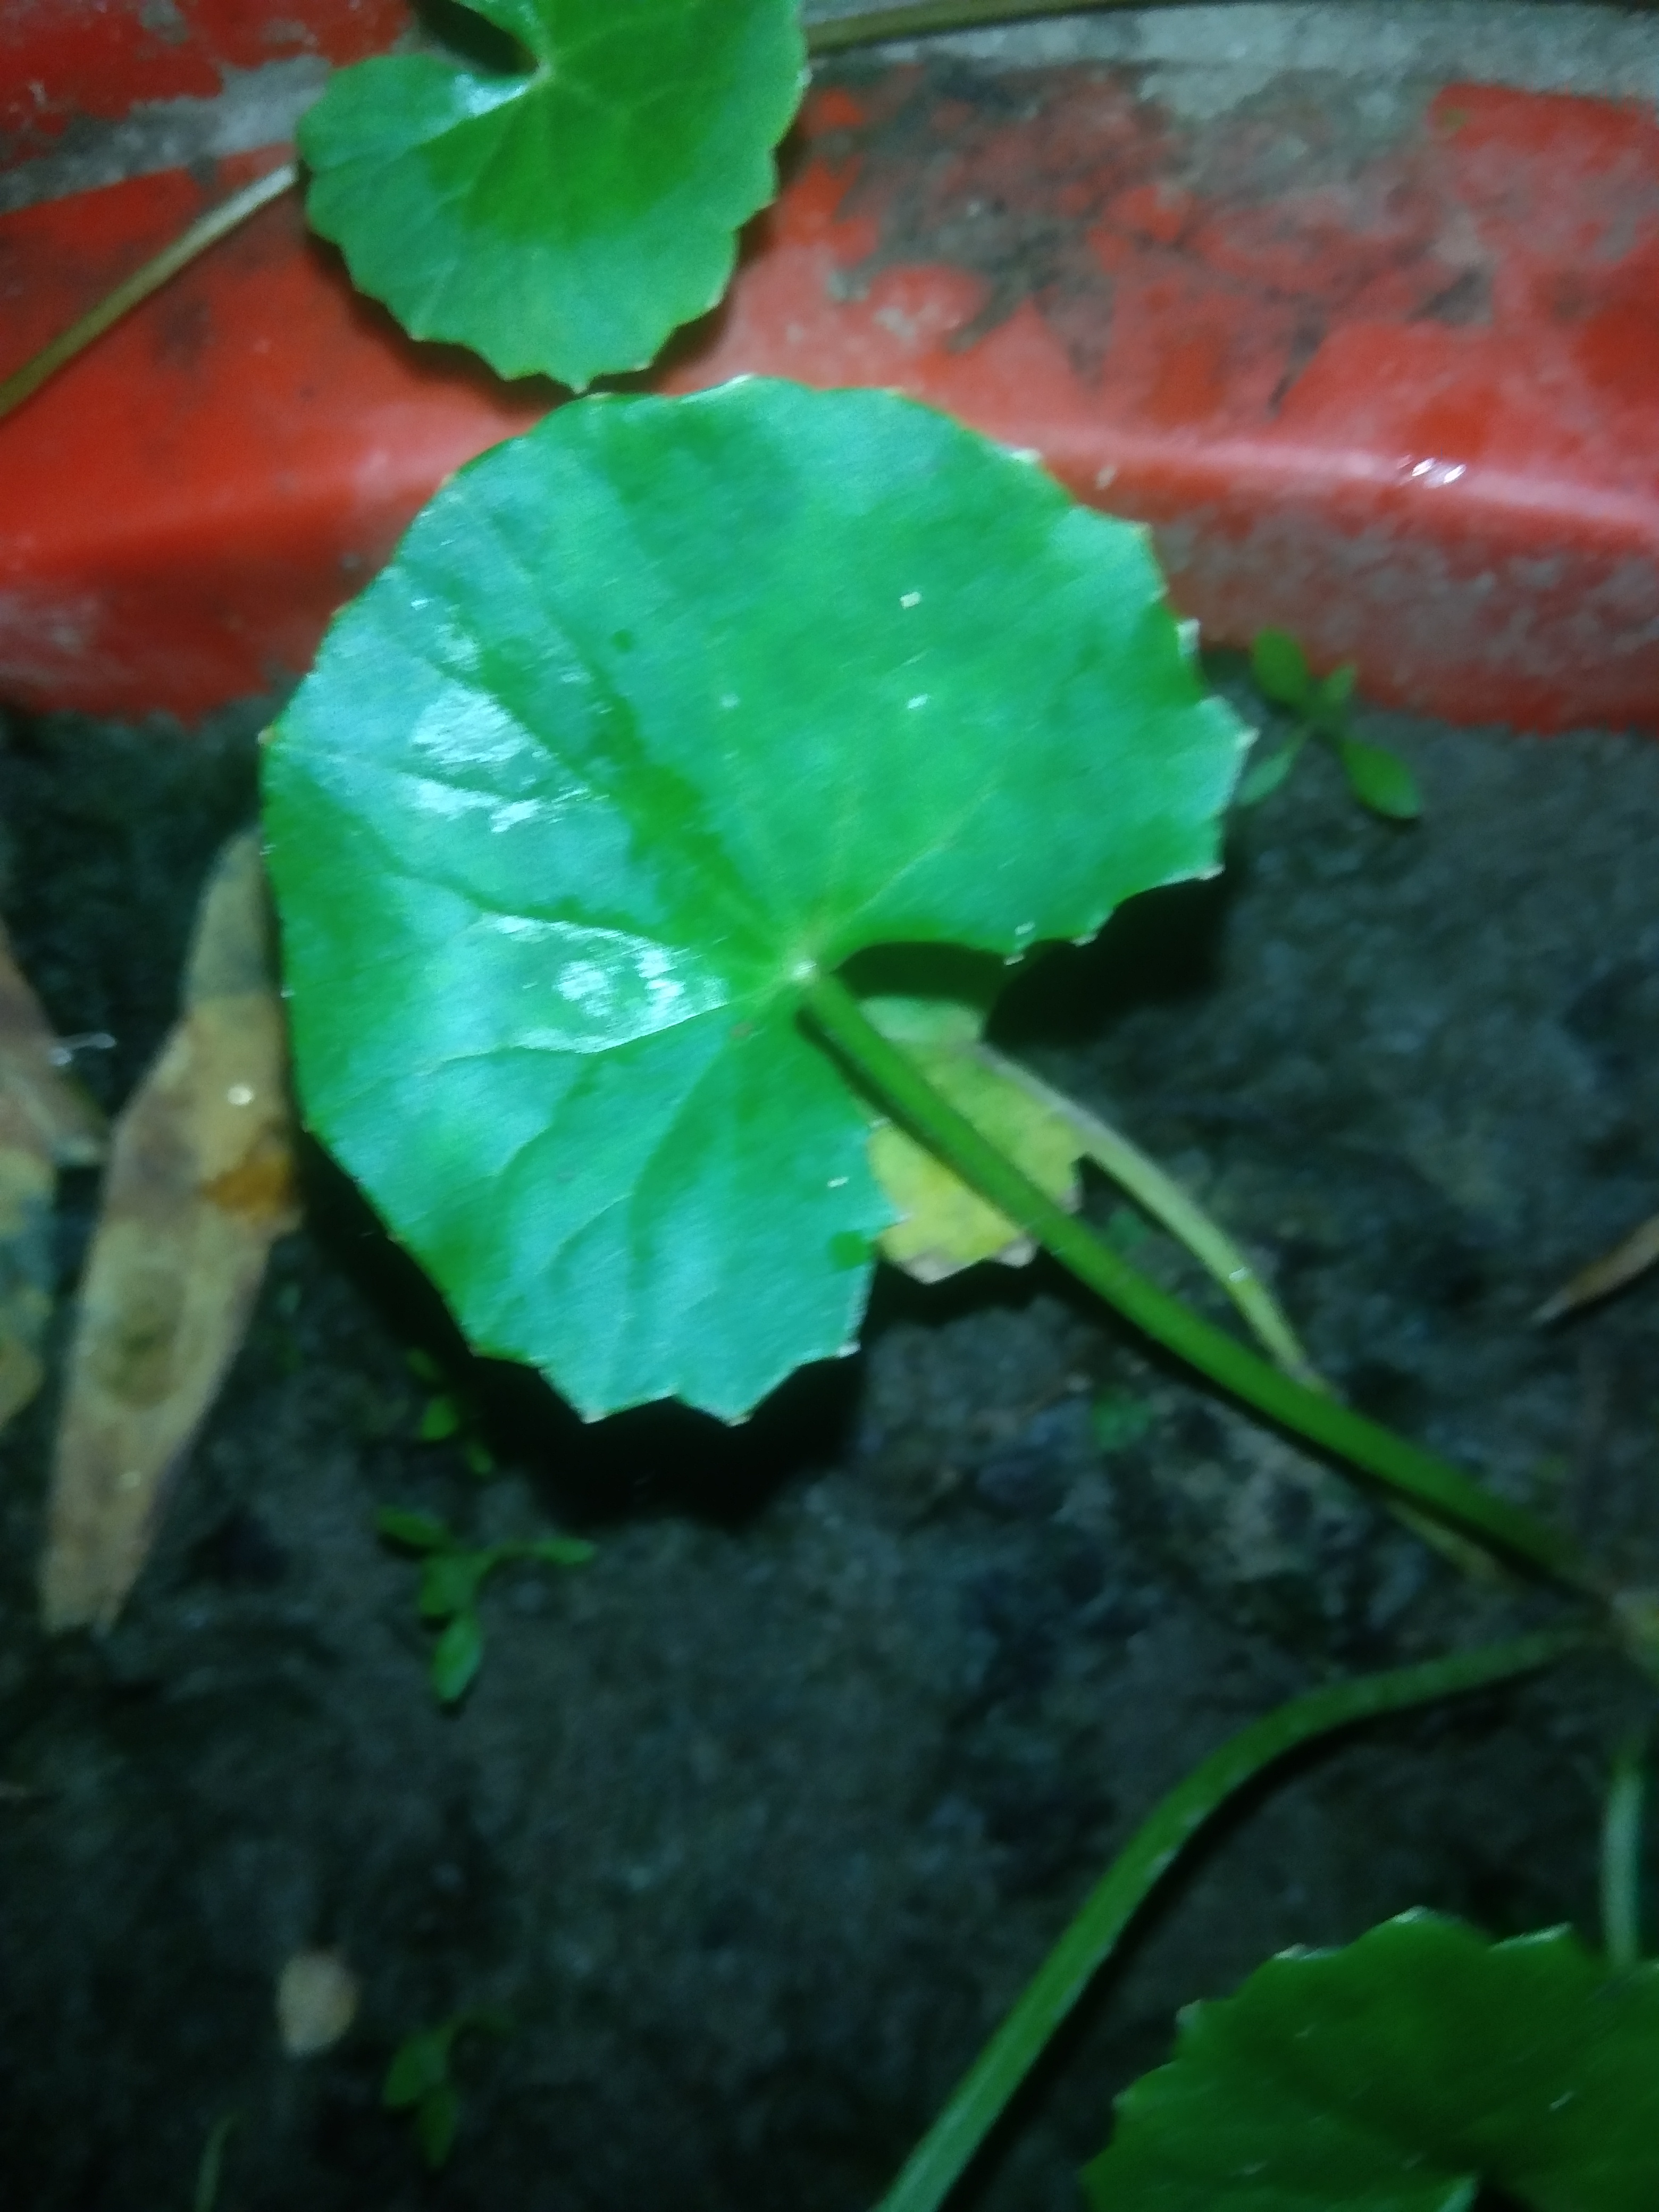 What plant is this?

thankuni
